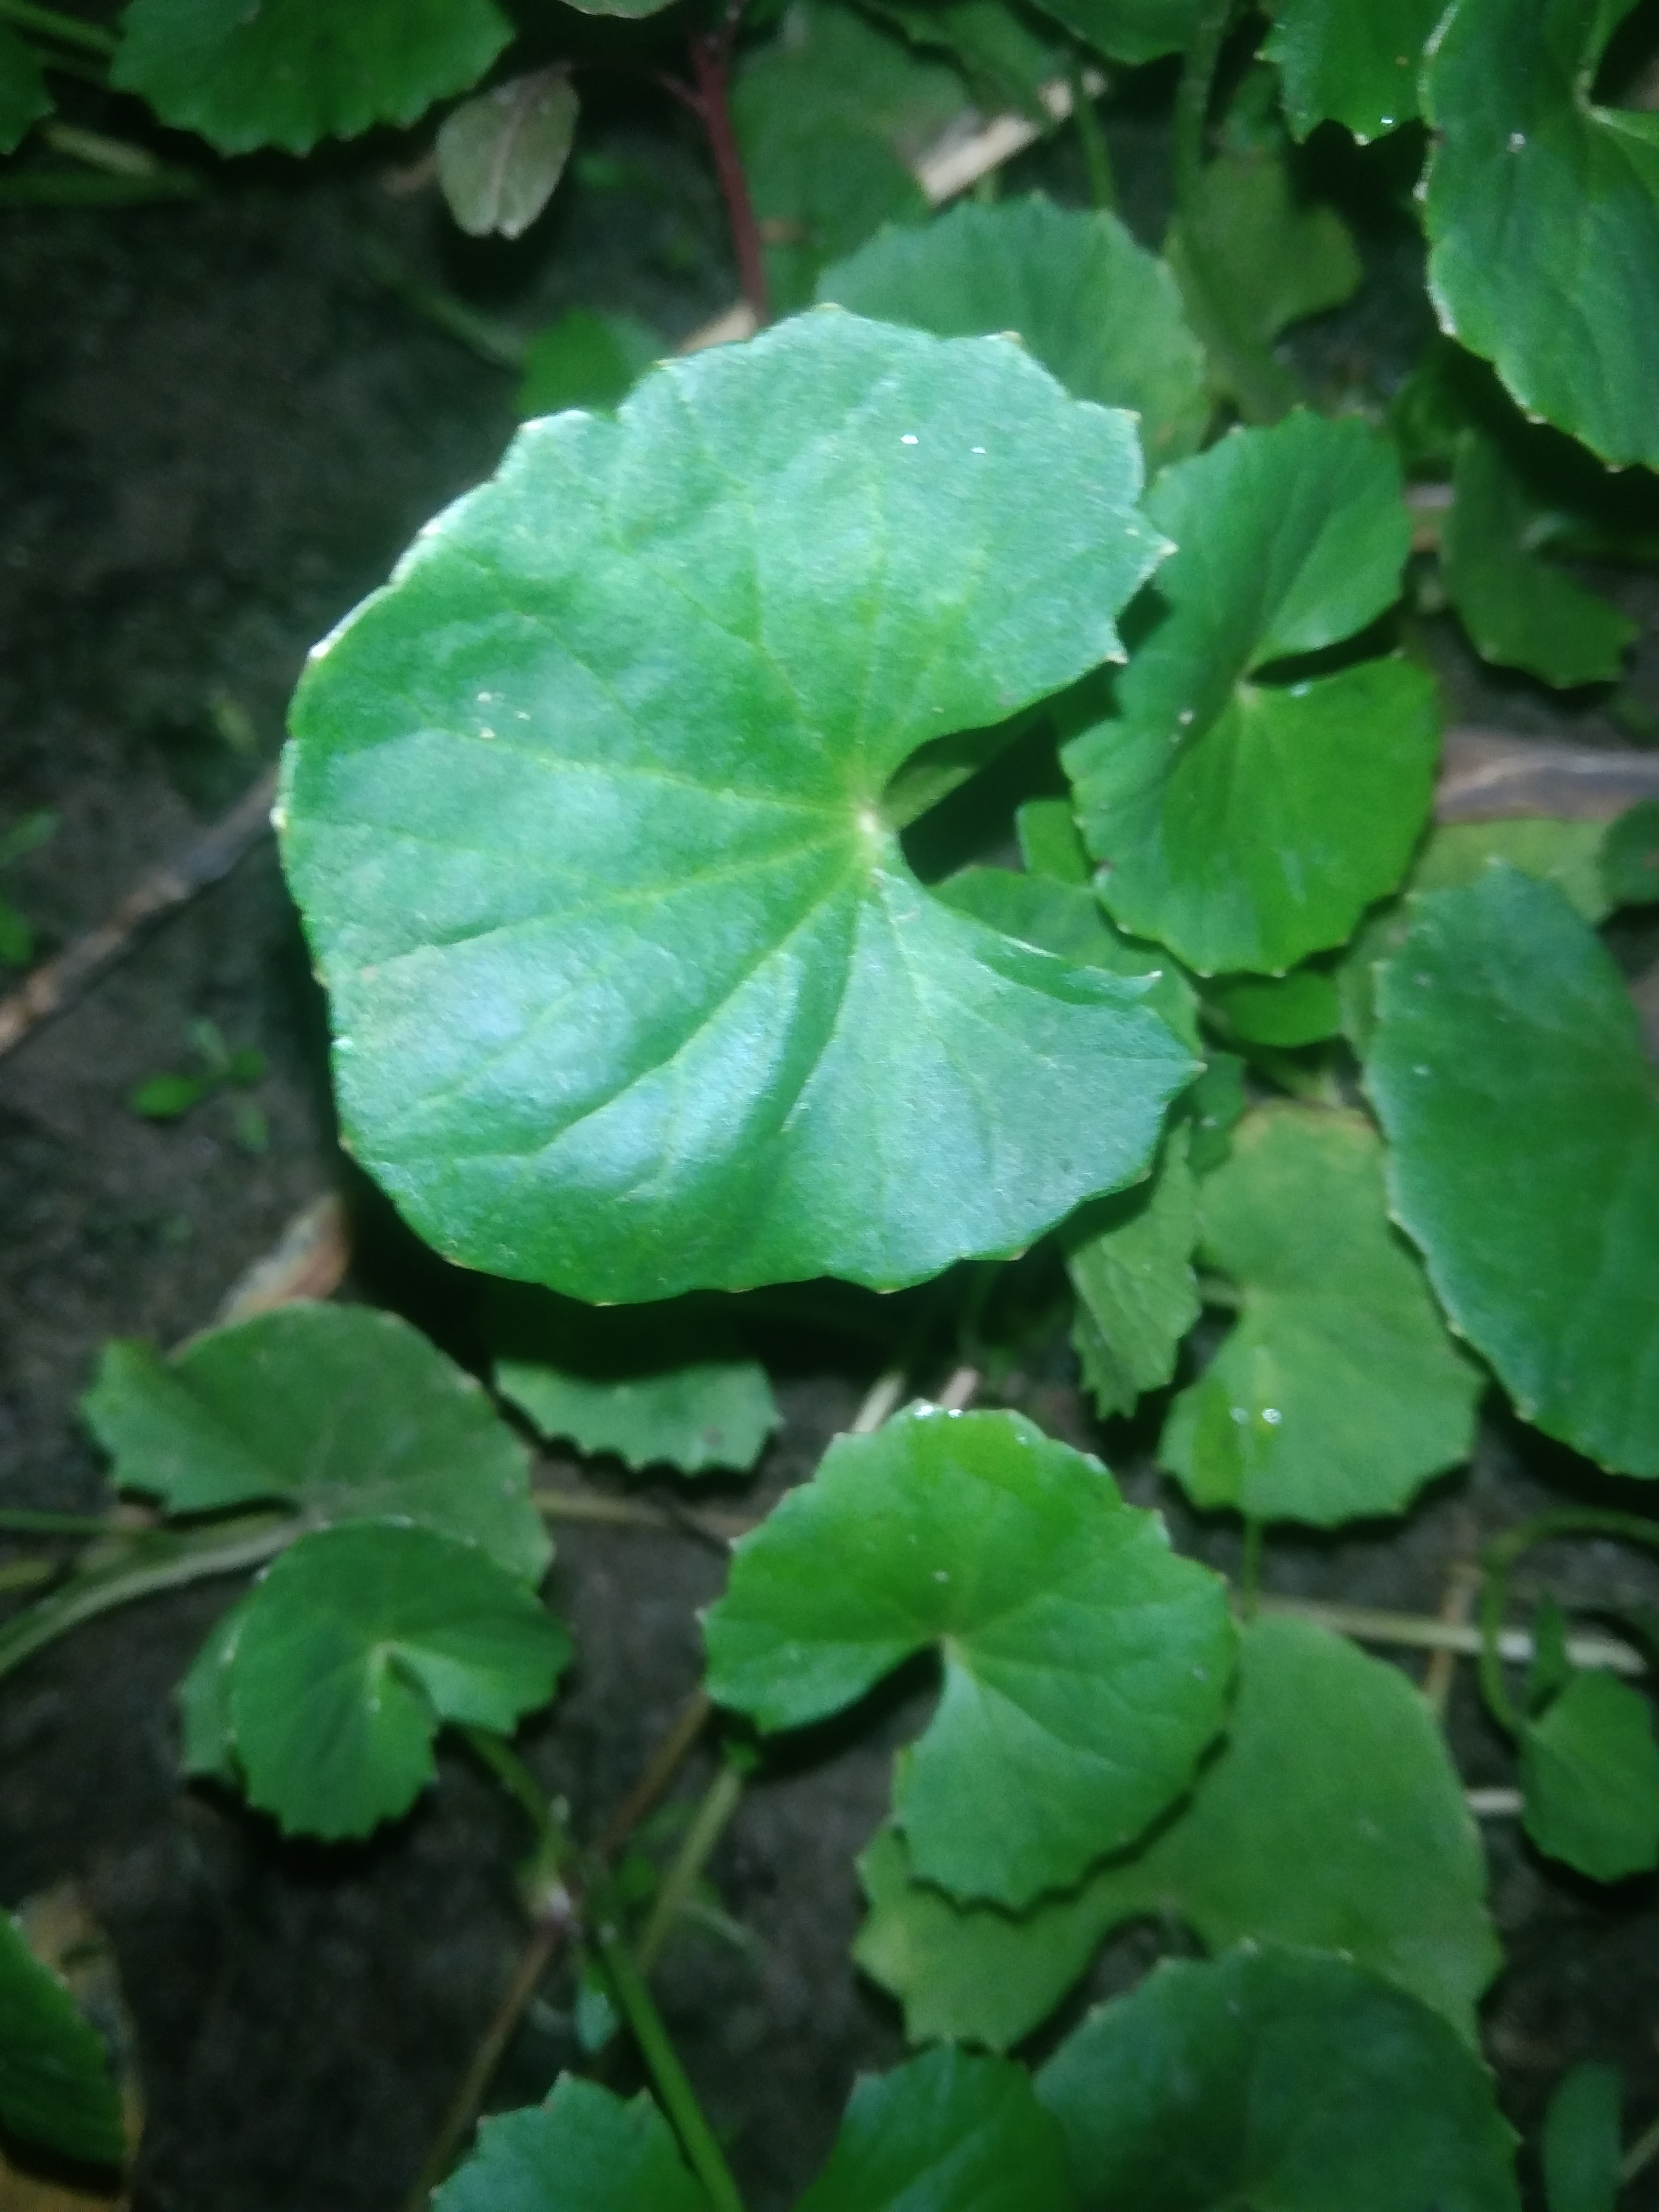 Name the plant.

thankuni
